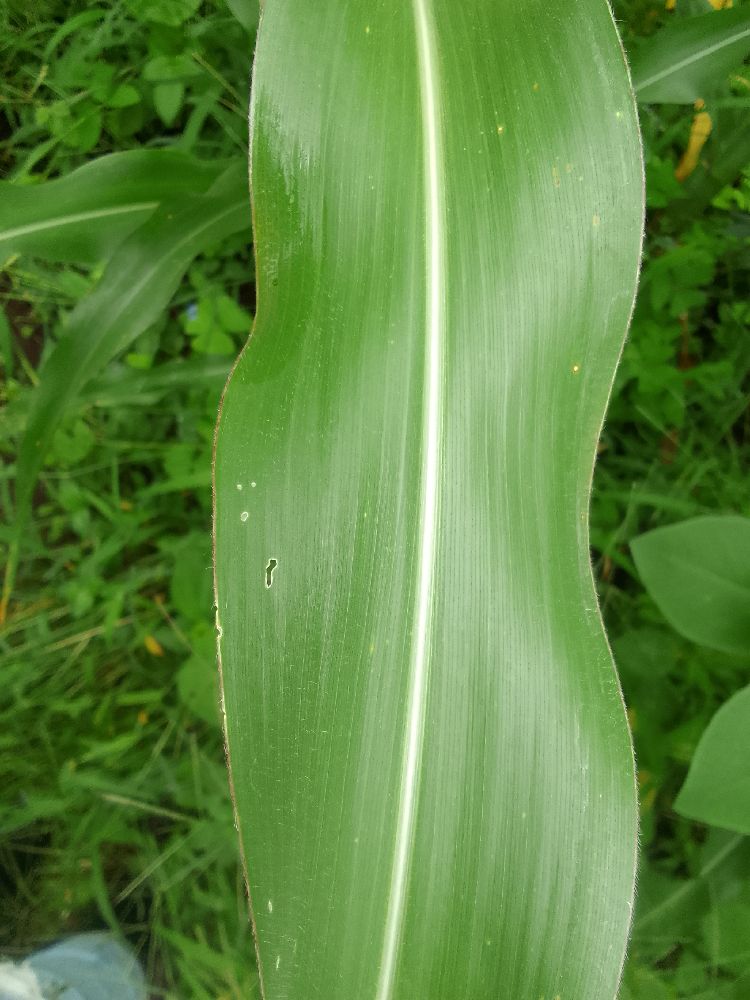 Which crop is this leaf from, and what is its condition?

maize, healthy
